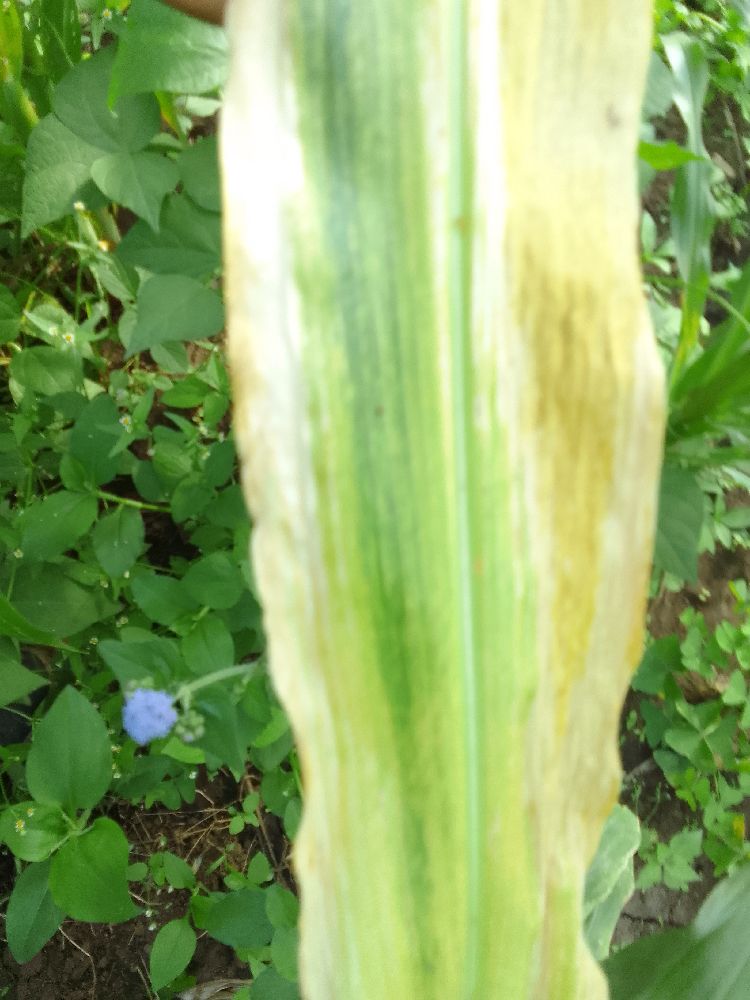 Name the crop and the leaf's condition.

maize, maize lethal necrosis
